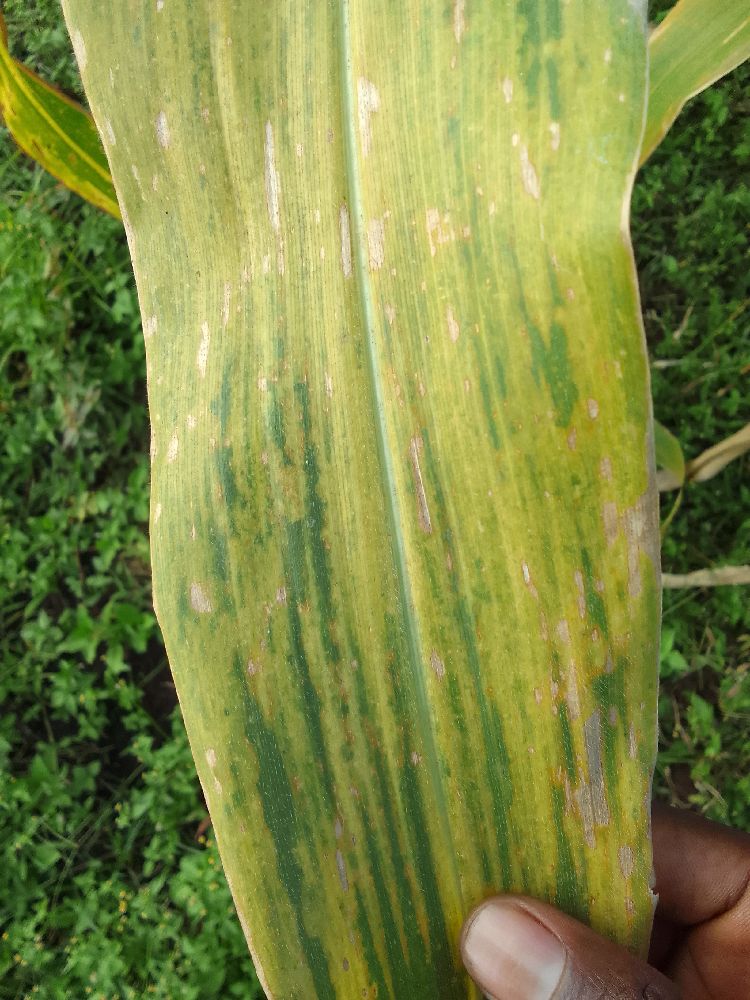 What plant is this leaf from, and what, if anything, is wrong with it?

maize, maize lethal necrosis
